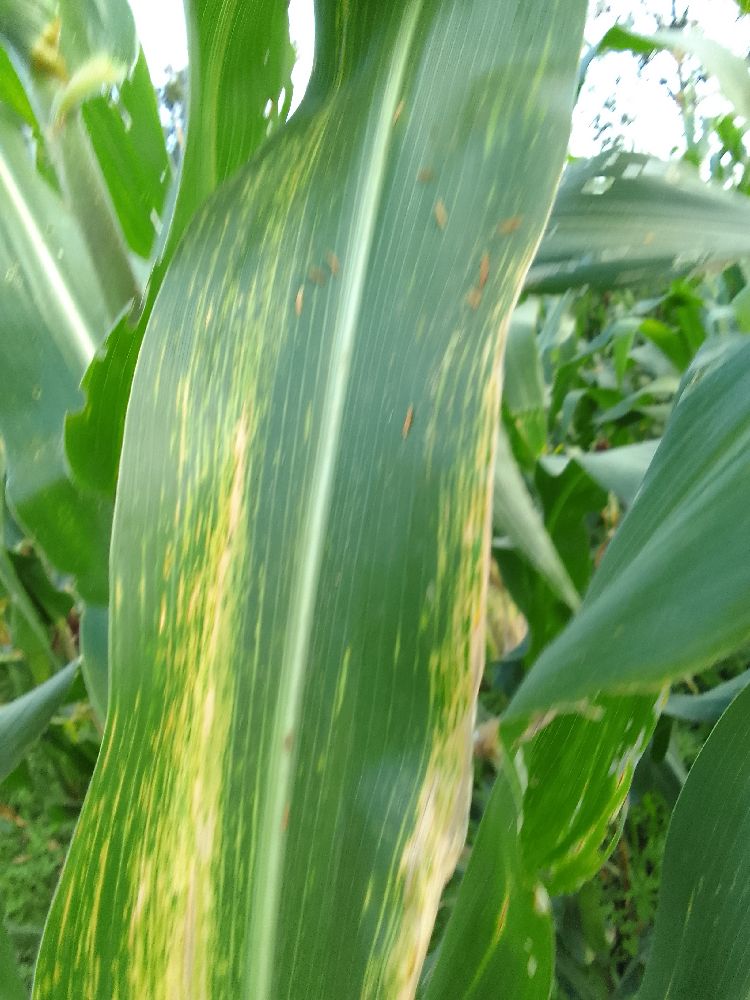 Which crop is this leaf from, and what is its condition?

maize, maize lethal necrosis
